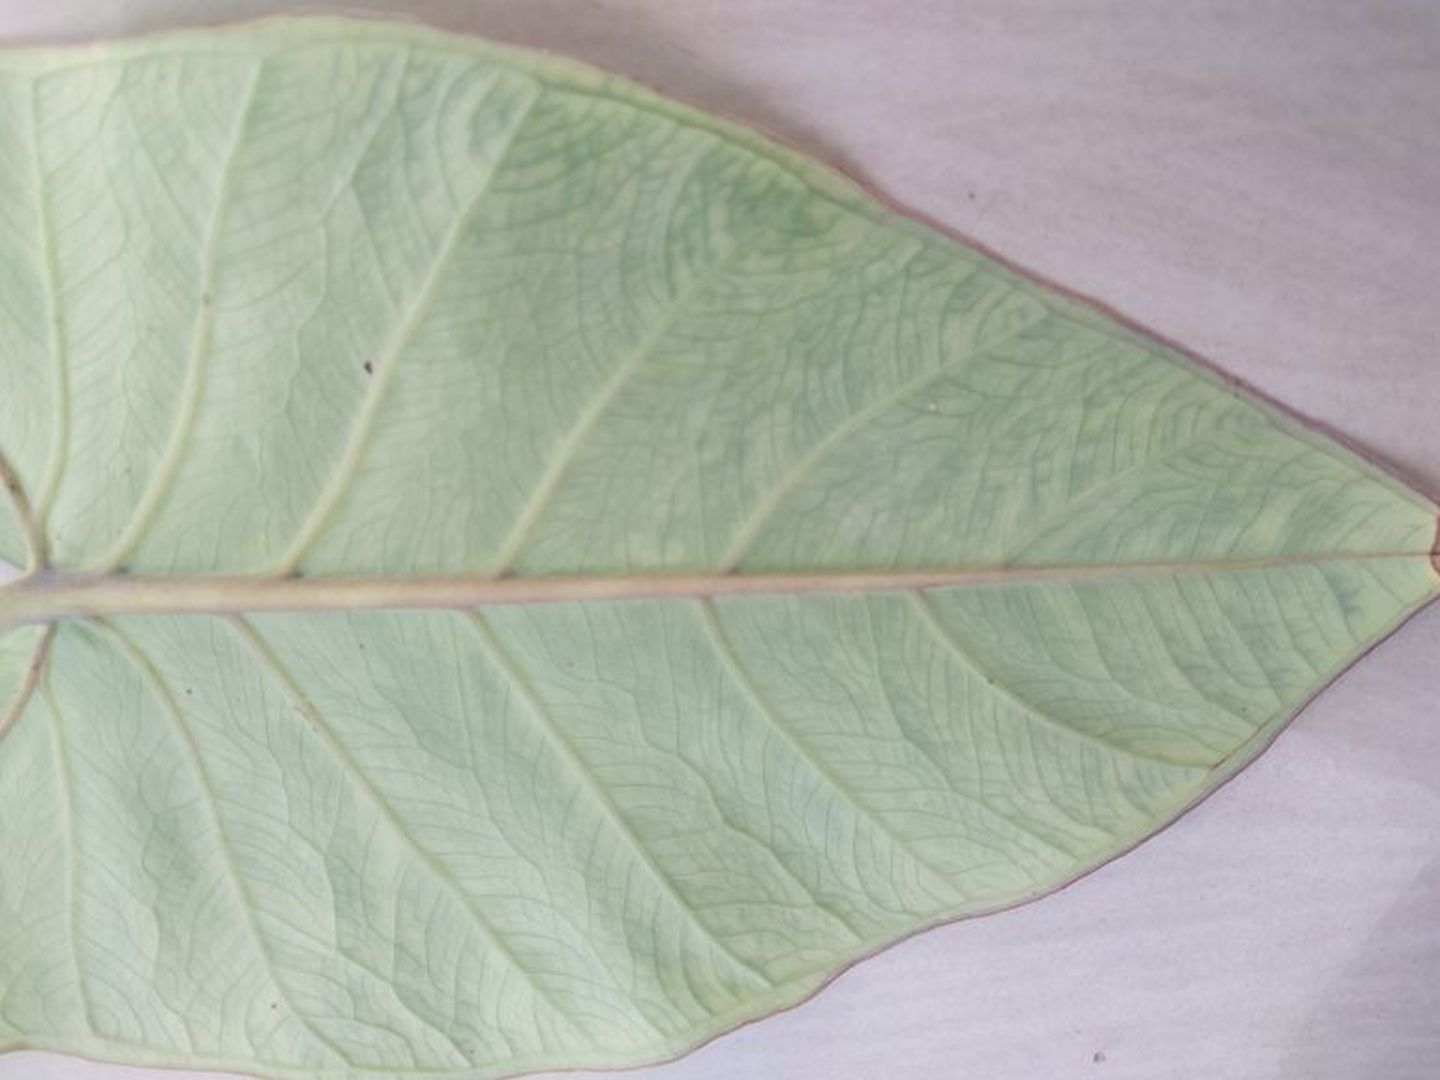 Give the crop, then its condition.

taro, mosaic
